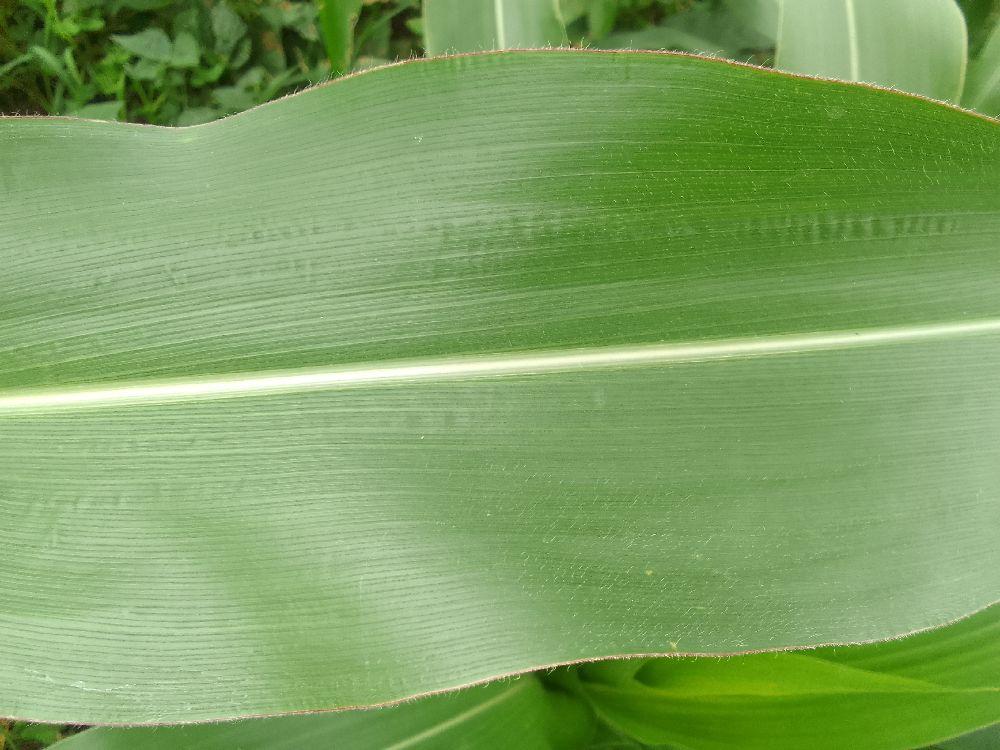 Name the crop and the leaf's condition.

maize, healthy
